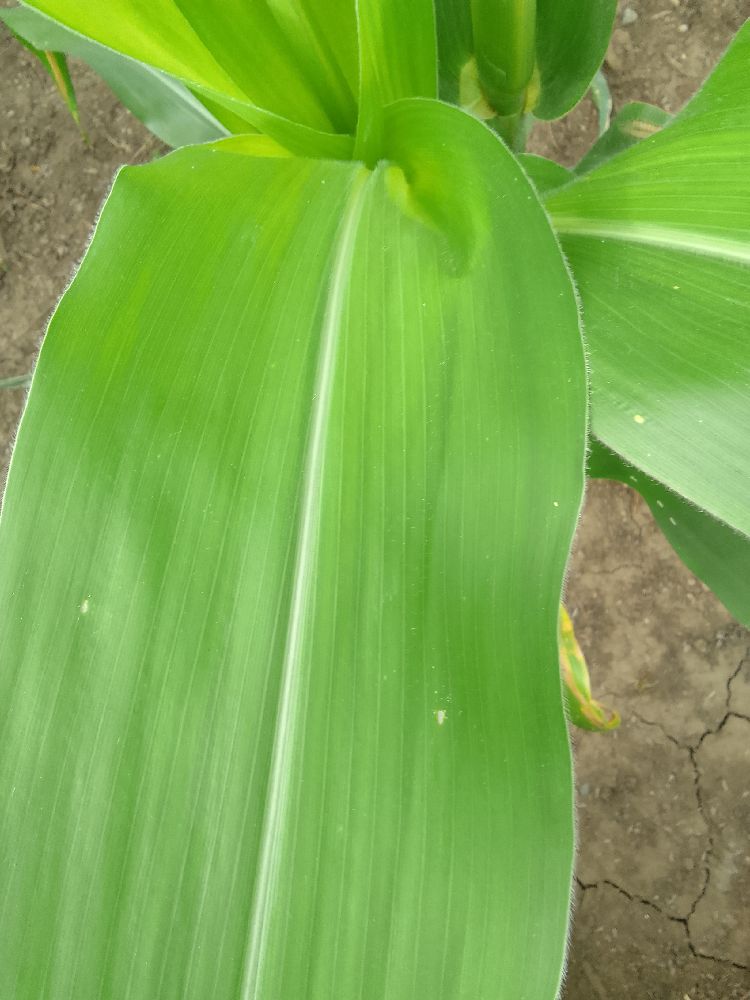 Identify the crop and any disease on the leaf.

maize, healthy
